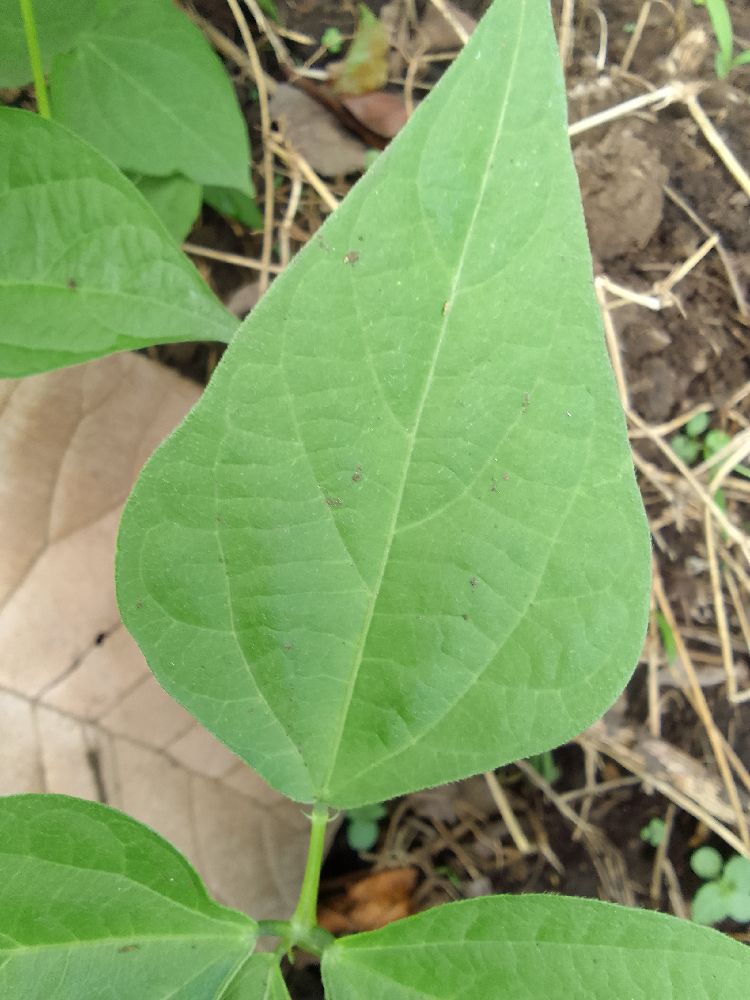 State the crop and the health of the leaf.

common bean, healthy
